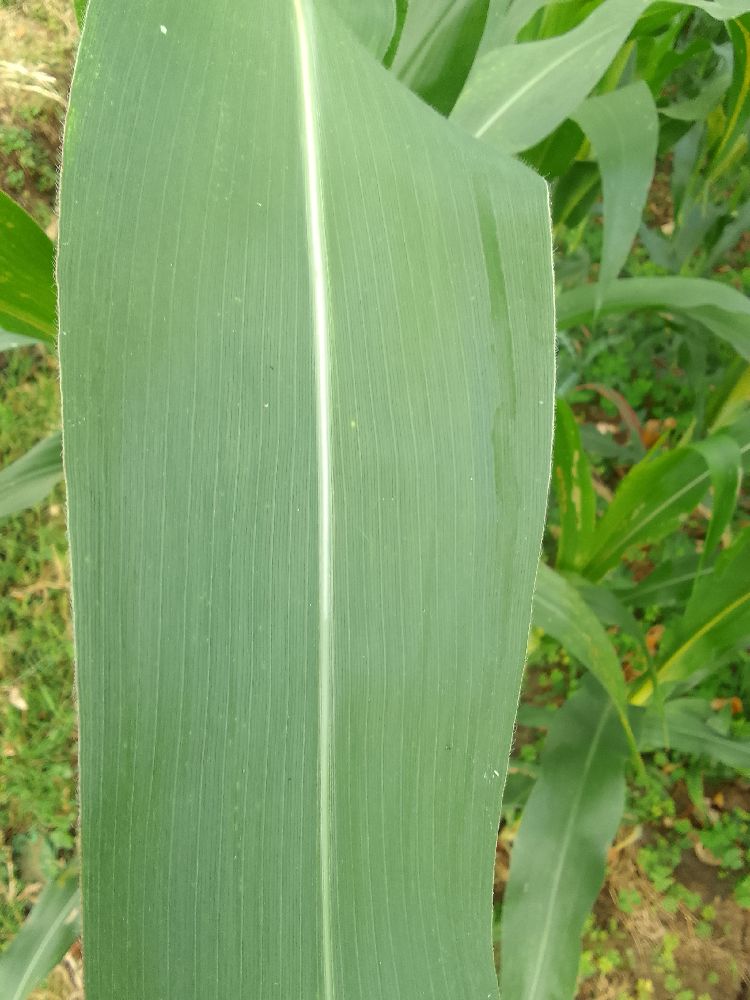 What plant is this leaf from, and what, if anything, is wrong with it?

maize, healthy
